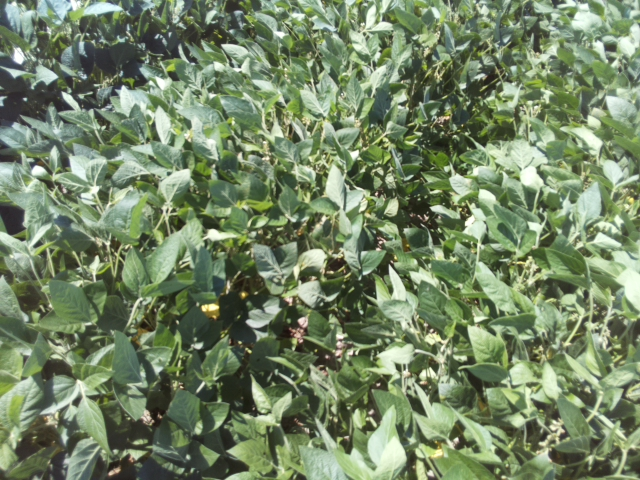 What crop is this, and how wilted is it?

soybean, leaflets folding inward at secondary pulvinus with no turgor loss in leaflets or petioles
